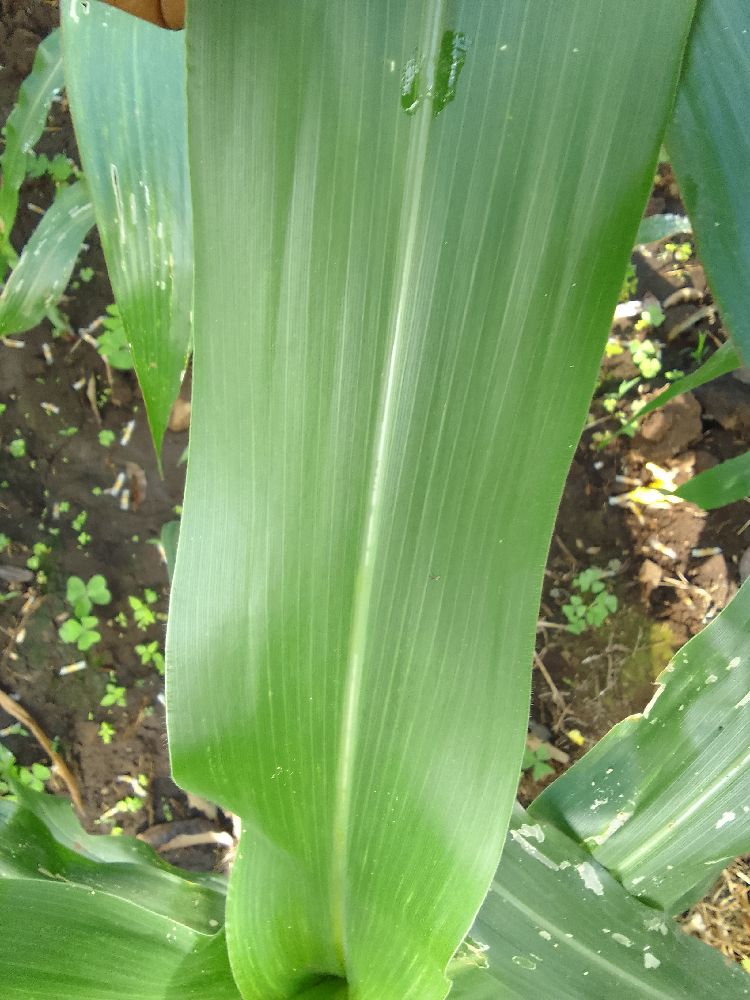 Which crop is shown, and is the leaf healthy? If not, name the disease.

maize, healthy
